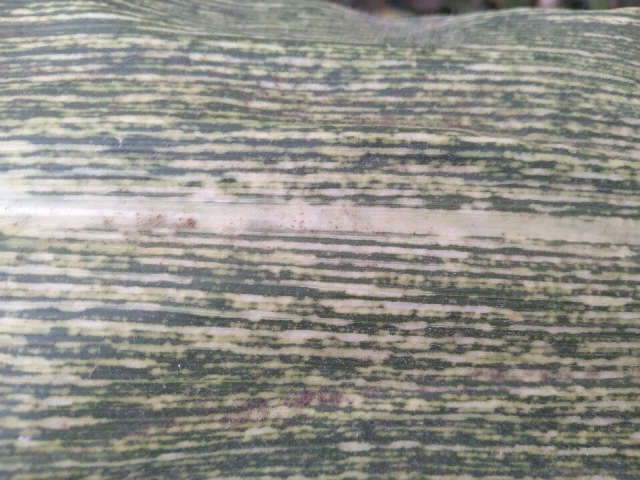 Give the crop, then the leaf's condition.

maize, maize streak virus
